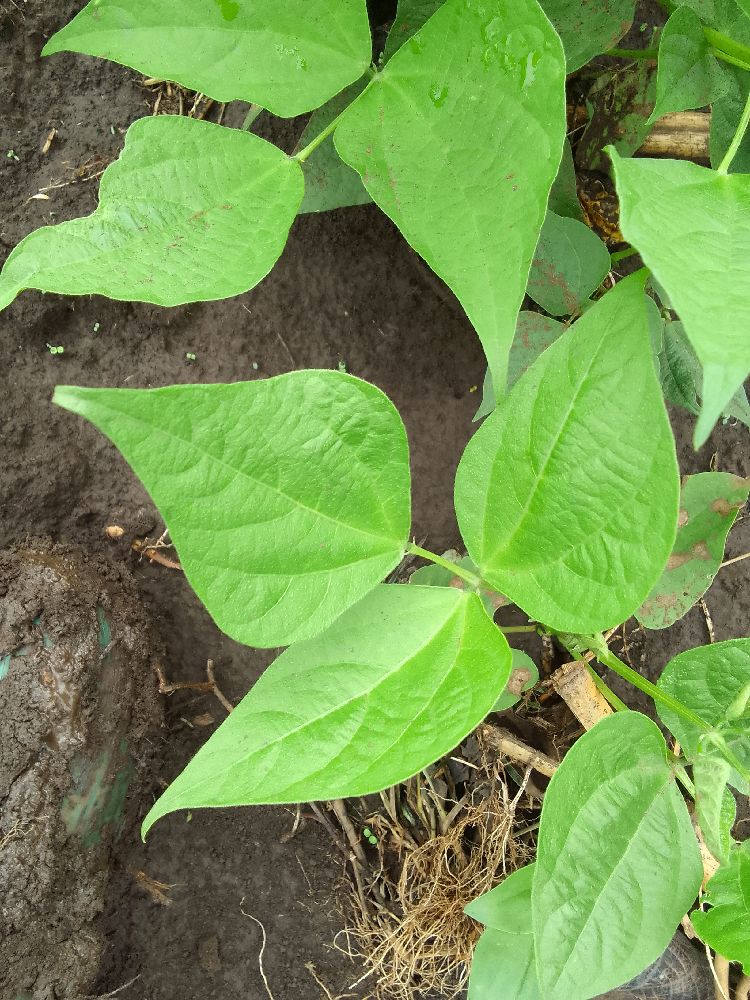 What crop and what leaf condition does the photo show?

common bean, healthy
